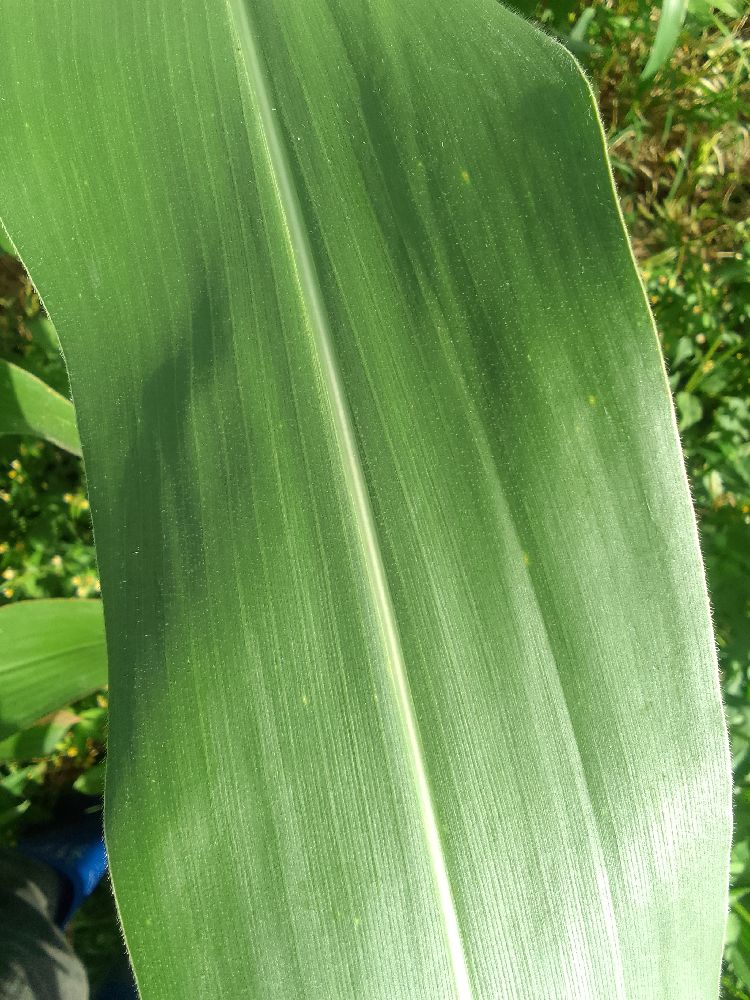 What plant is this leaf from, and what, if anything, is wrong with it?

maize, healthy
